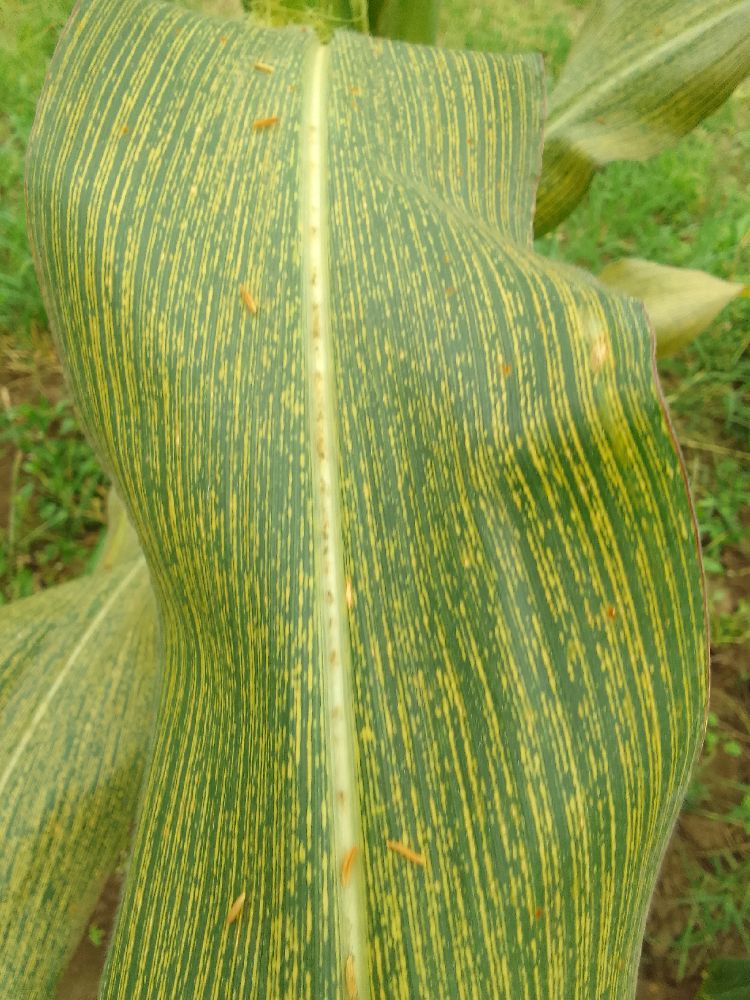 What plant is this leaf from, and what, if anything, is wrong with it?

maize, maize streak virus
